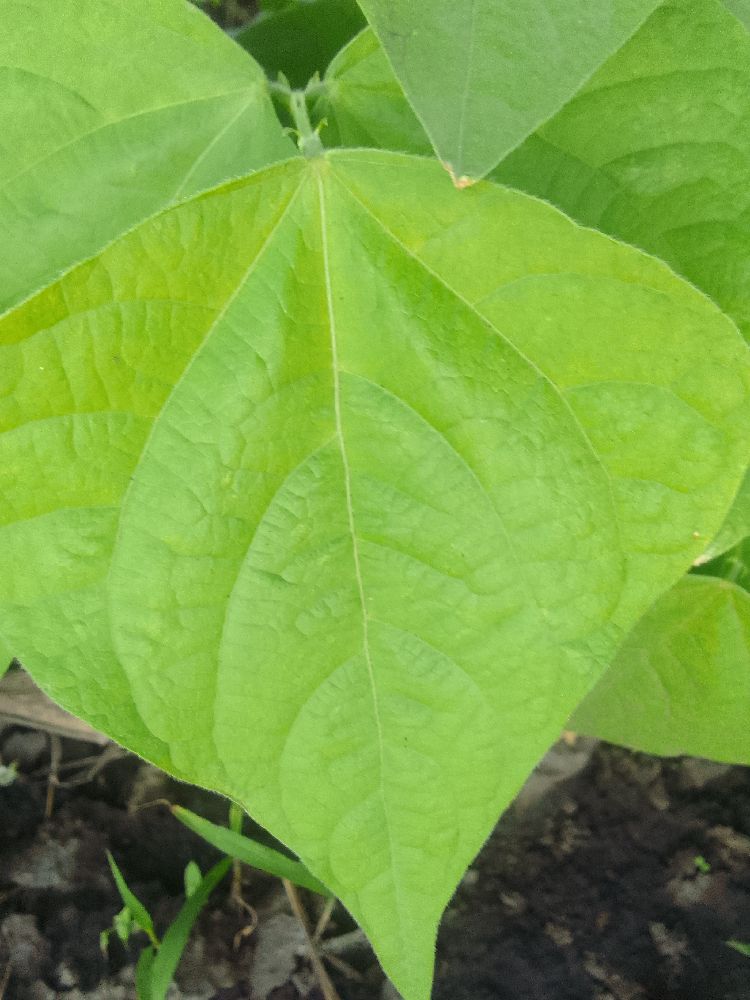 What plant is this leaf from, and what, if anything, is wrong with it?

common bean, healthy
